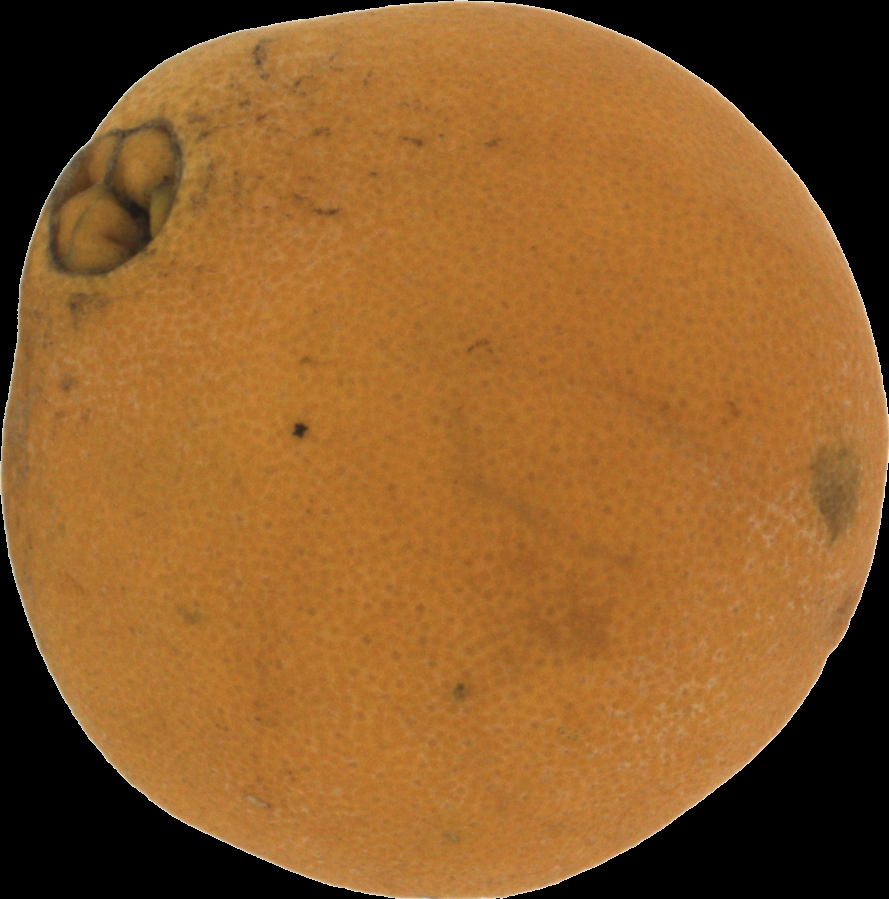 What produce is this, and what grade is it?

orange, bad
